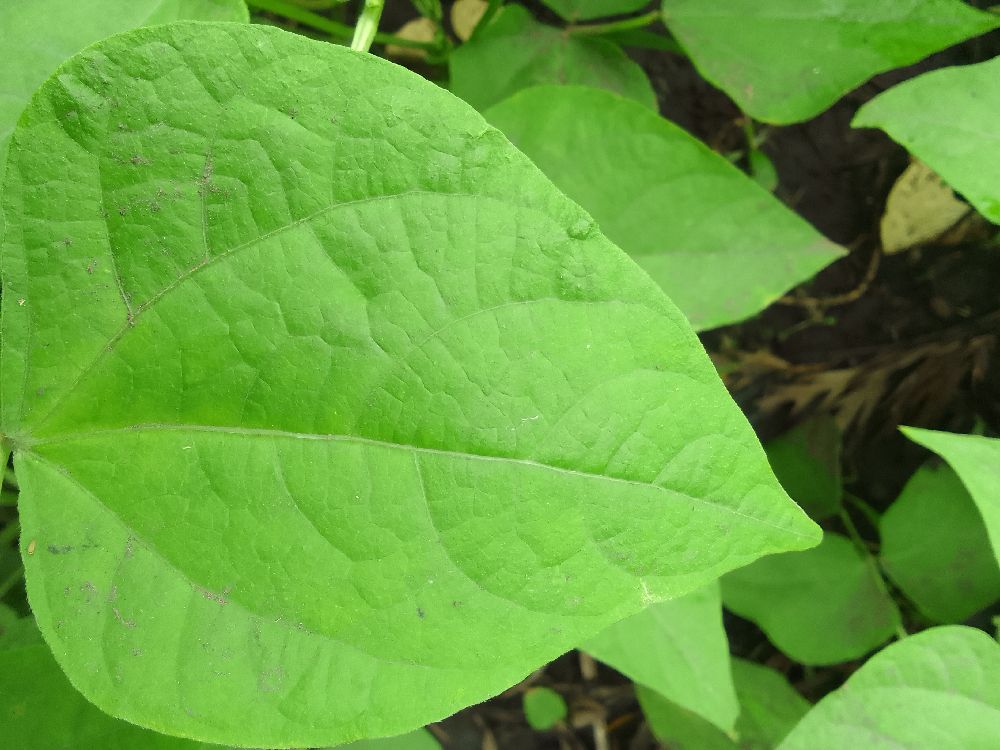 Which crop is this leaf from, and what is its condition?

common bean, healthy
